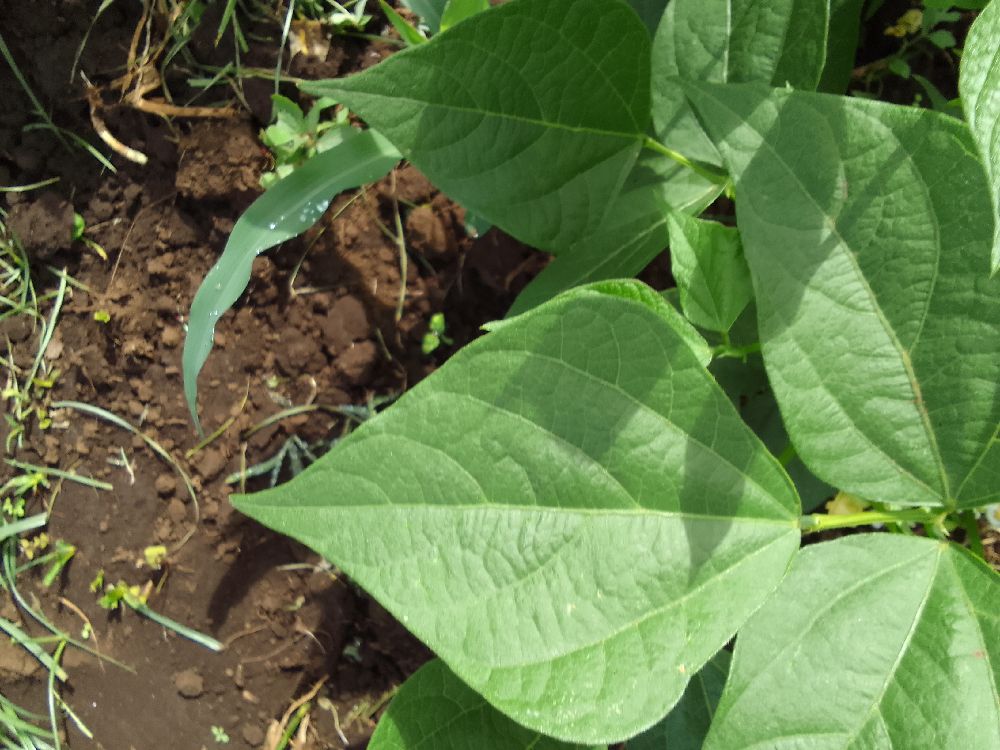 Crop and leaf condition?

common bean, healthy
